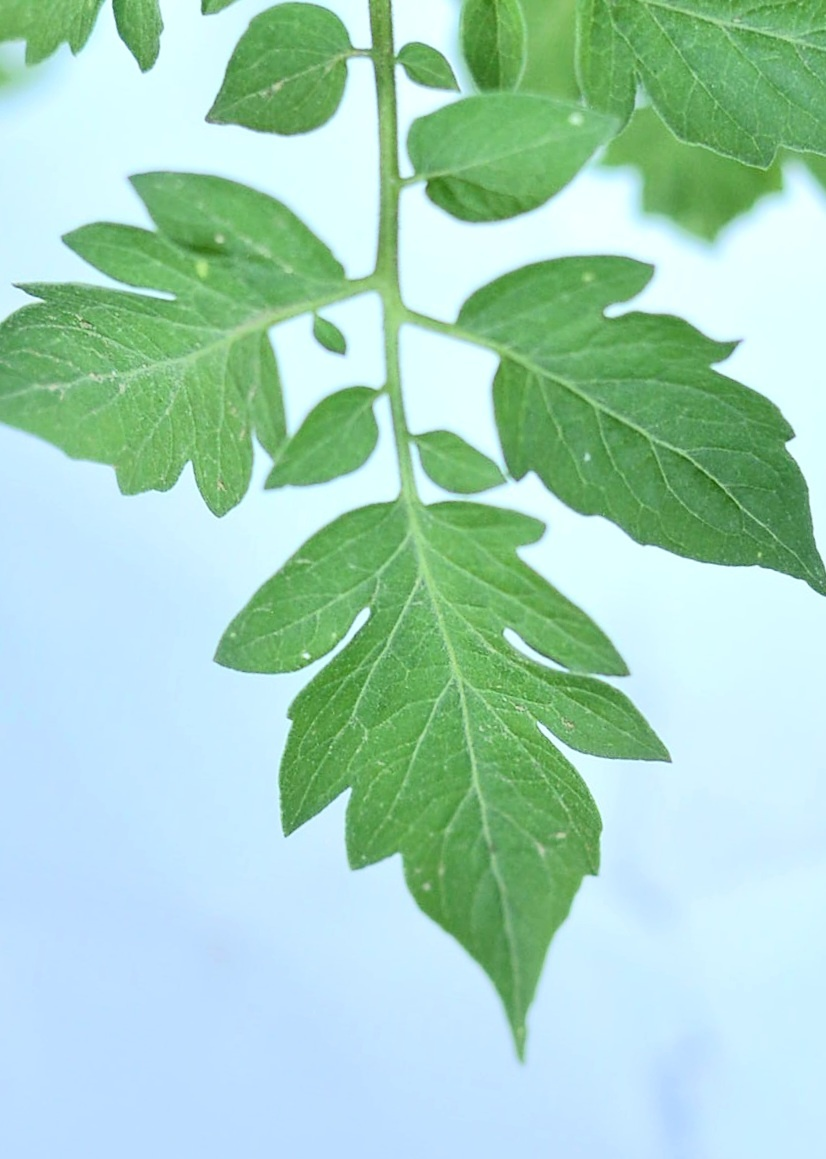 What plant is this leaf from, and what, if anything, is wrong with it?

tomato, healthy
